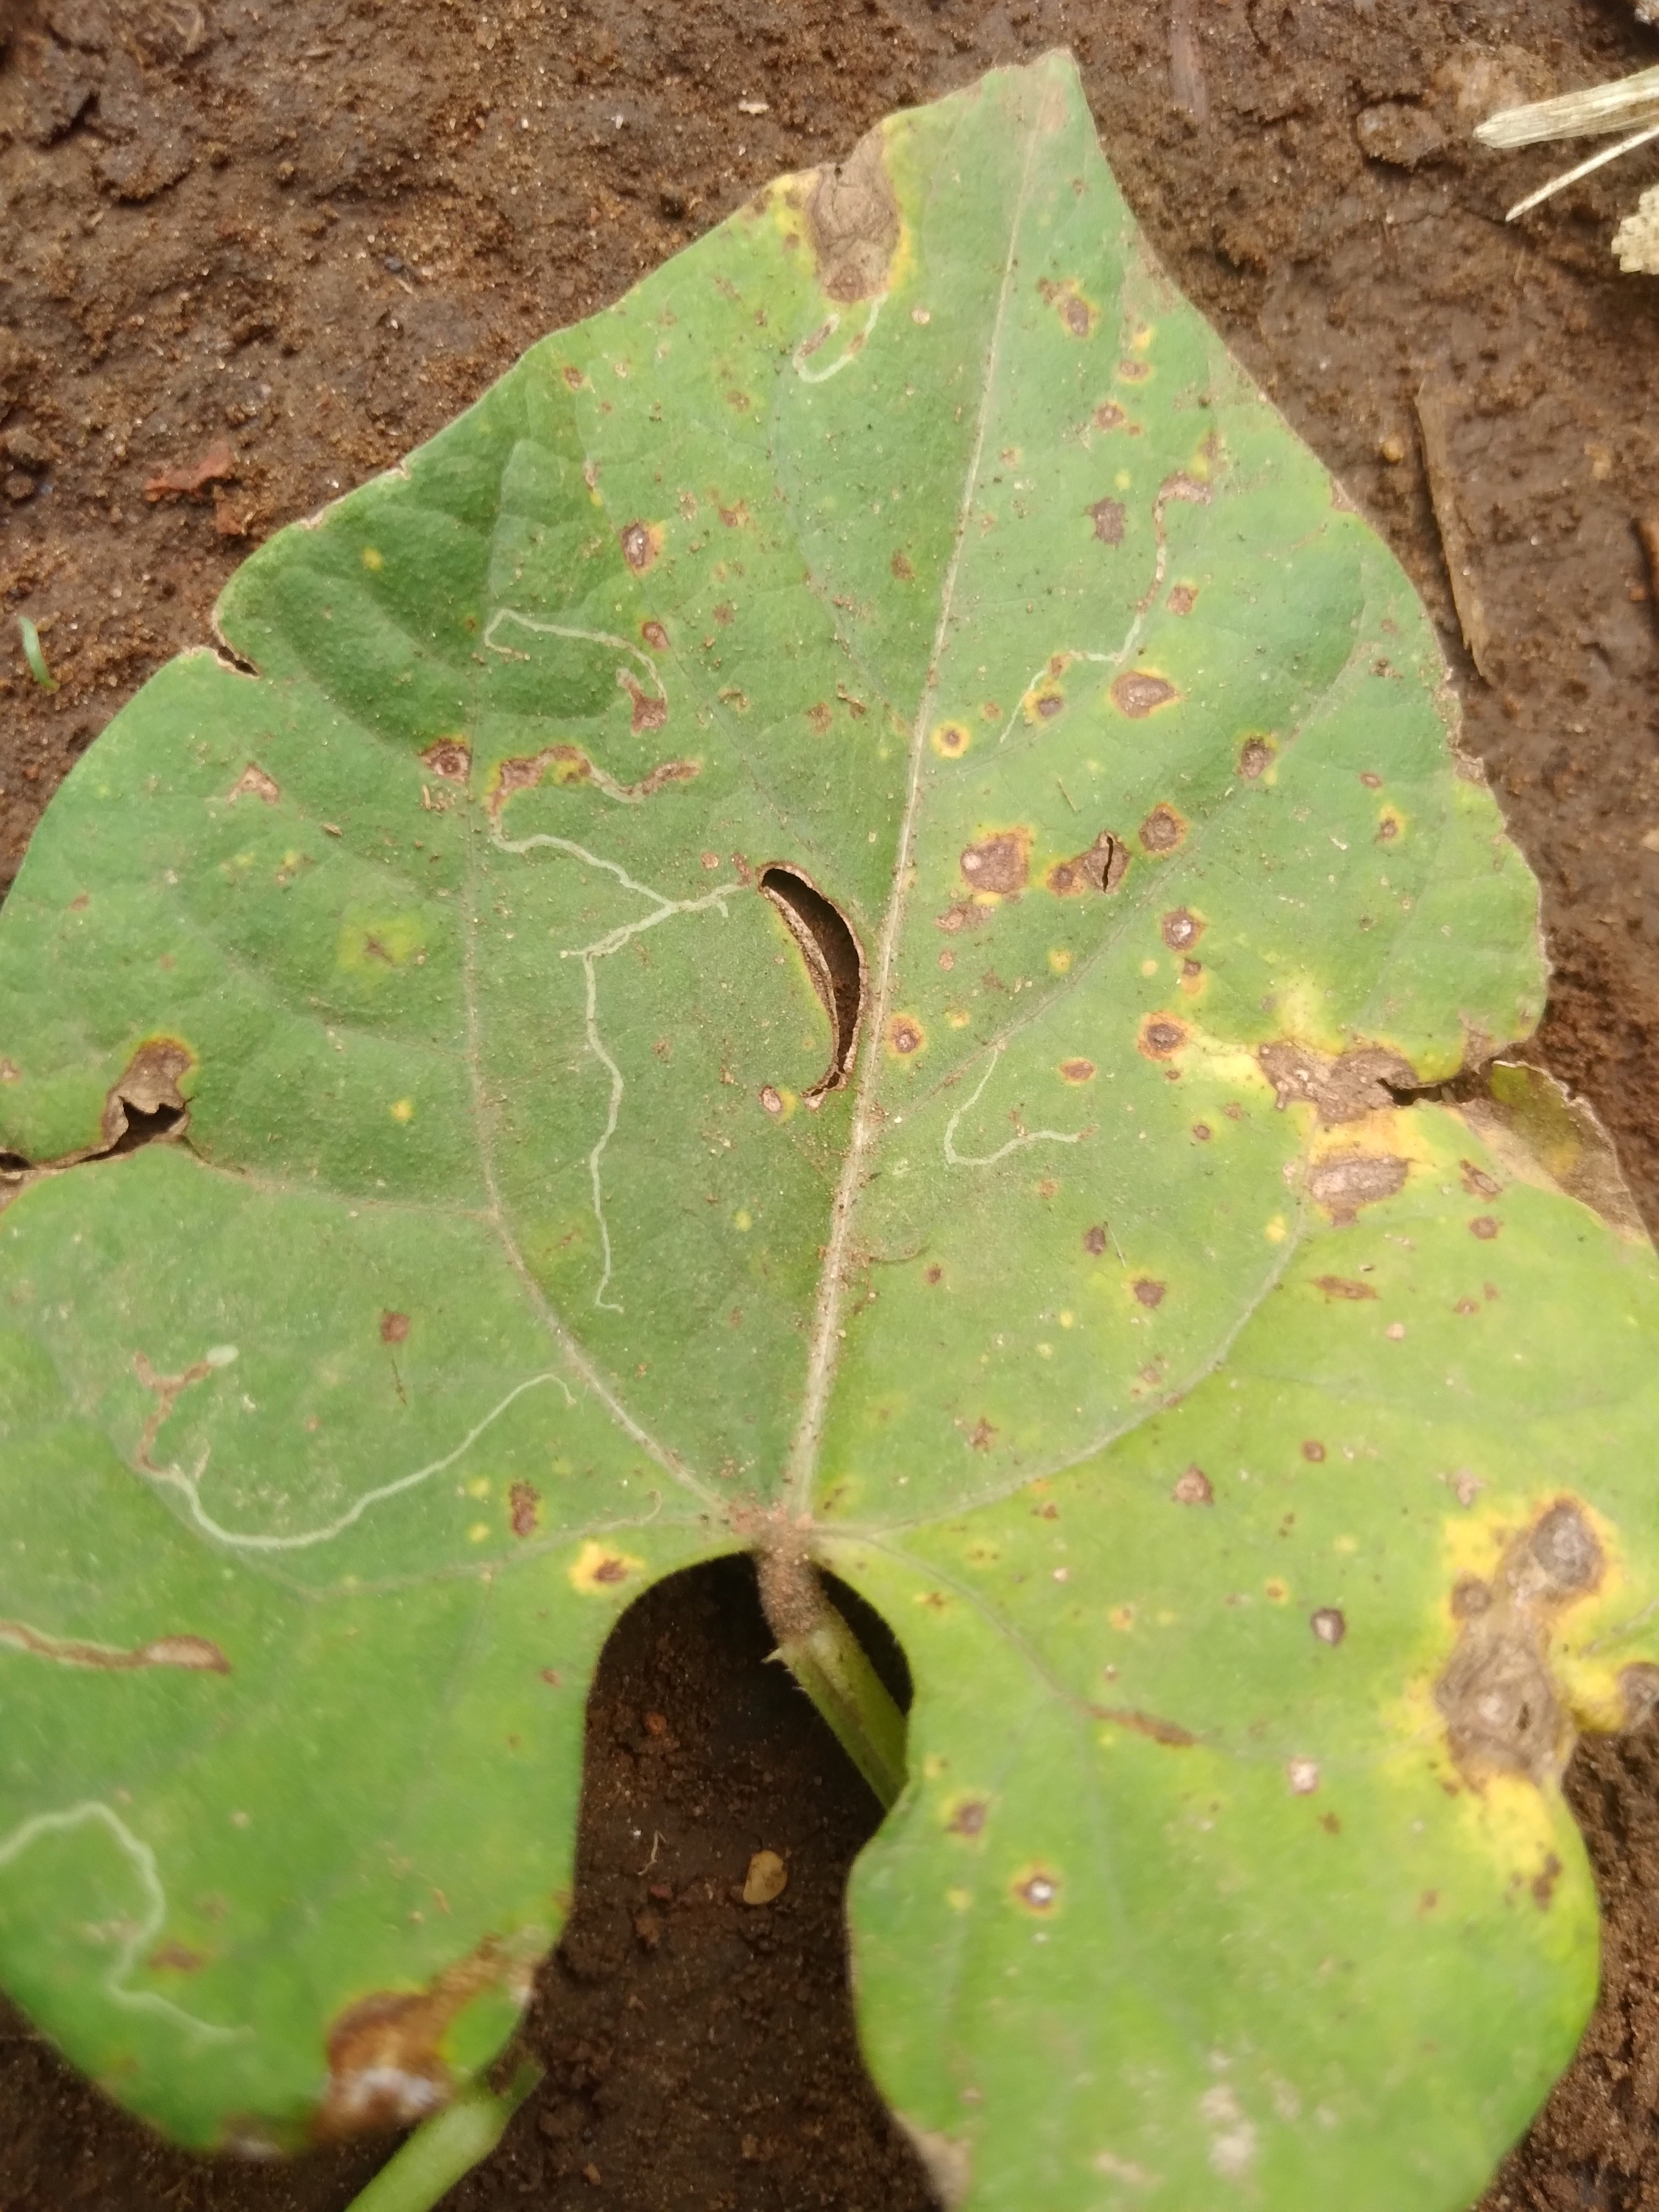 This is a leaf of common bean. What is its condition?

rust
